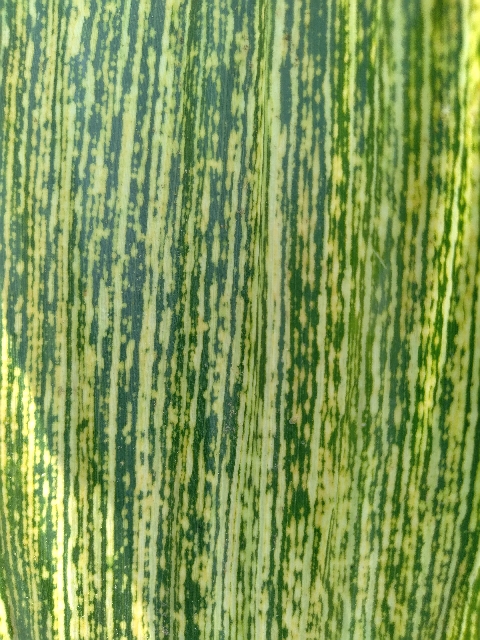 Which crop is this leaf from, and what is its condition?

maize, maize streak virus
